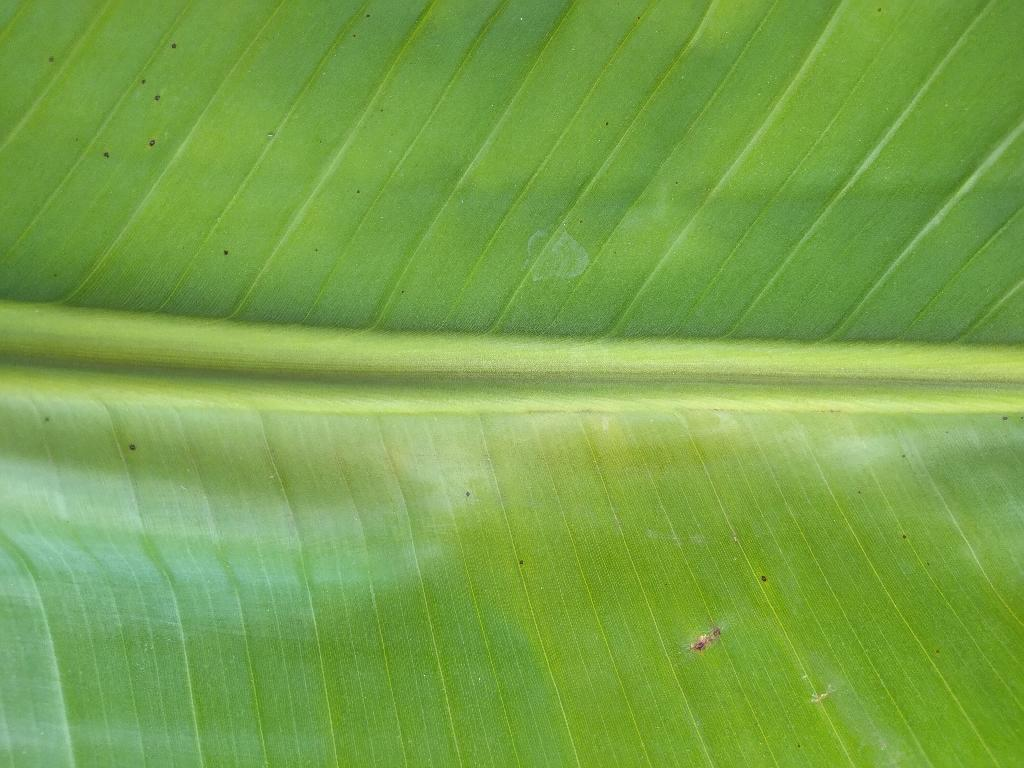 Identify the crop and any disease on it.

banana, healthy
